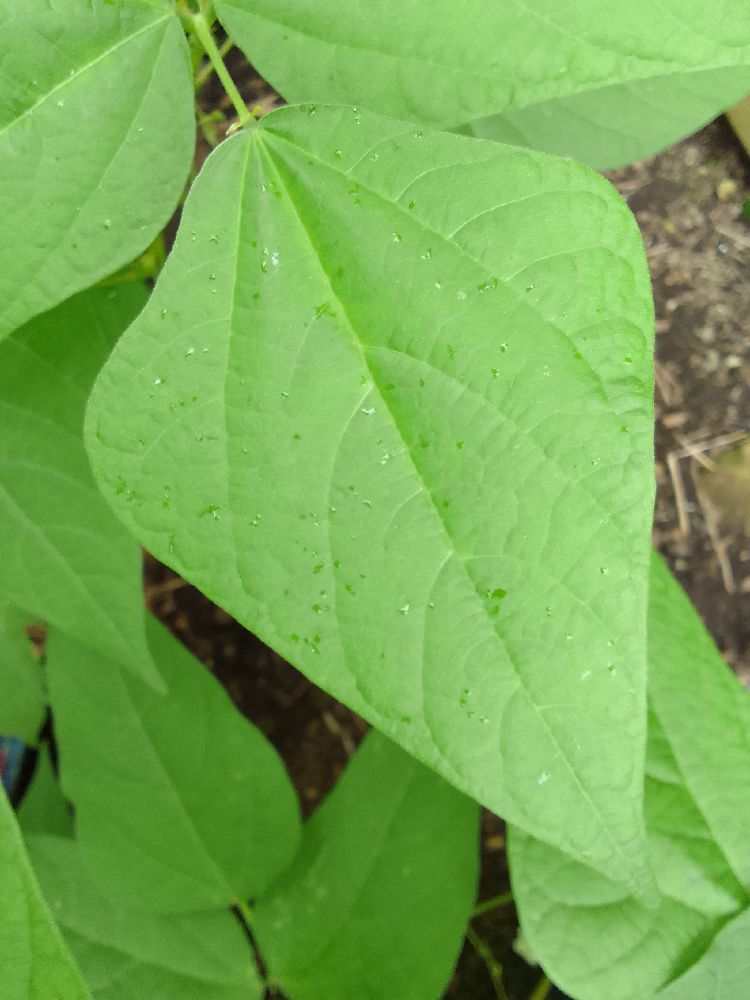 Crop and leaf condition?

common bean, healthy
